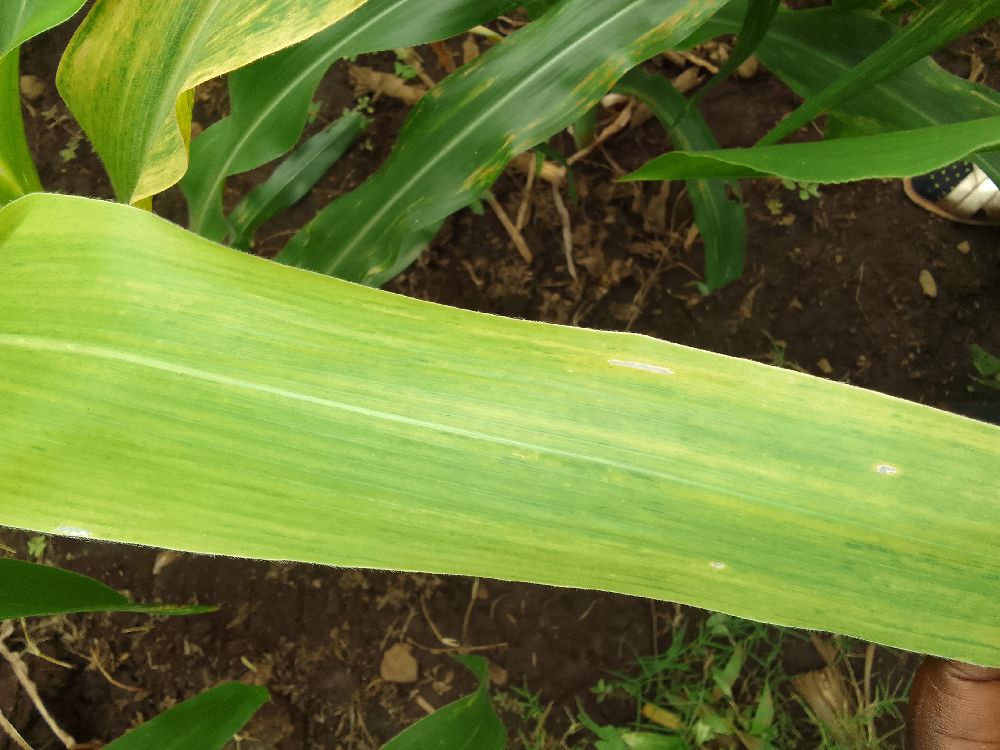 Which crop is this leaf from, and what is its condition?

maize, maize lethal necrosis
